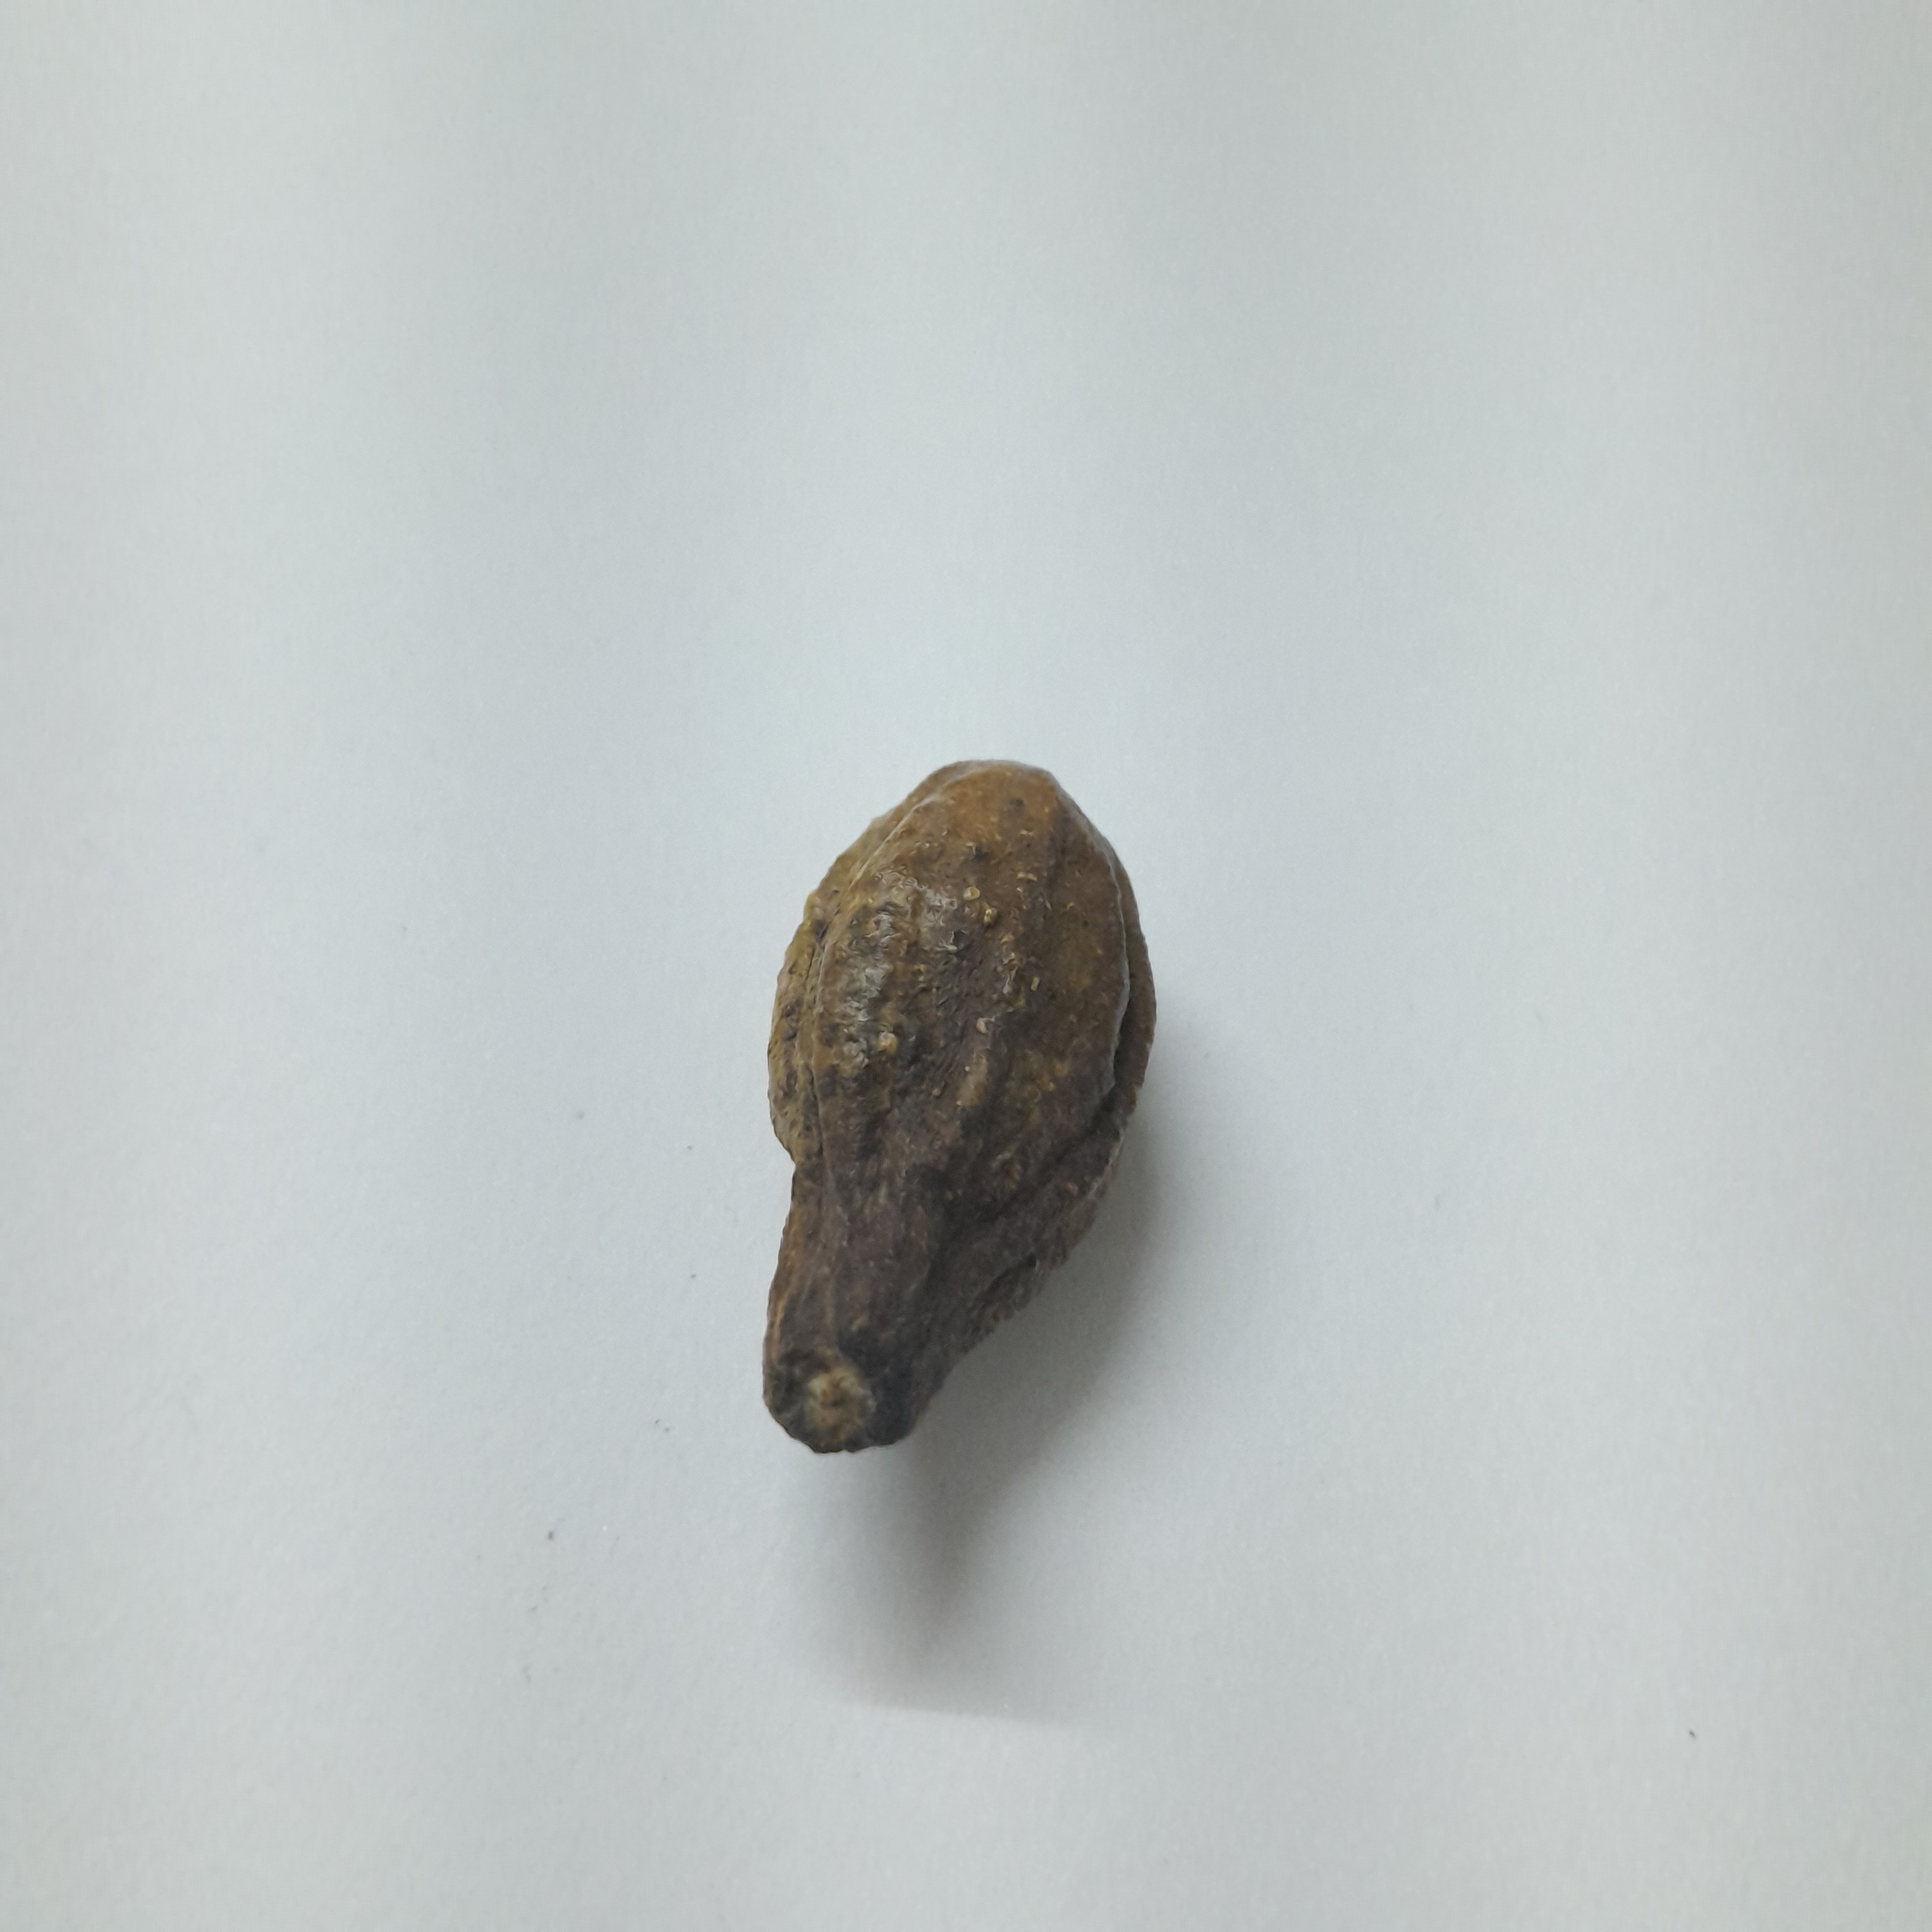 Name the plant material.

hirdaa
